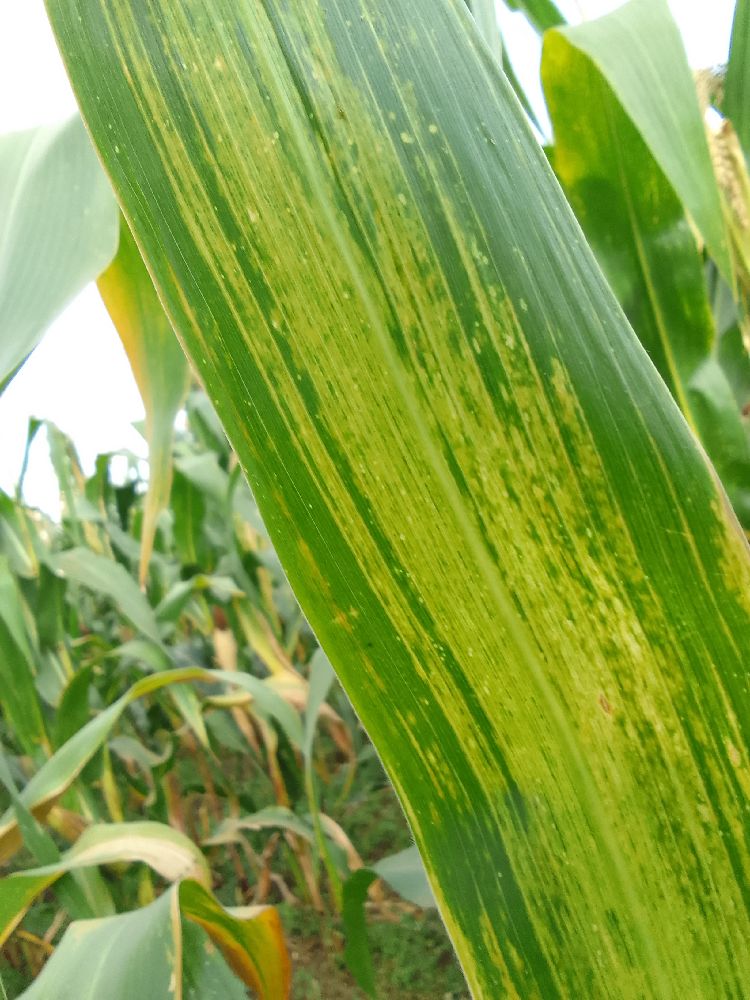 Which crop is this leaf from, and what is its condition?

maize, maize lethal necrosis
